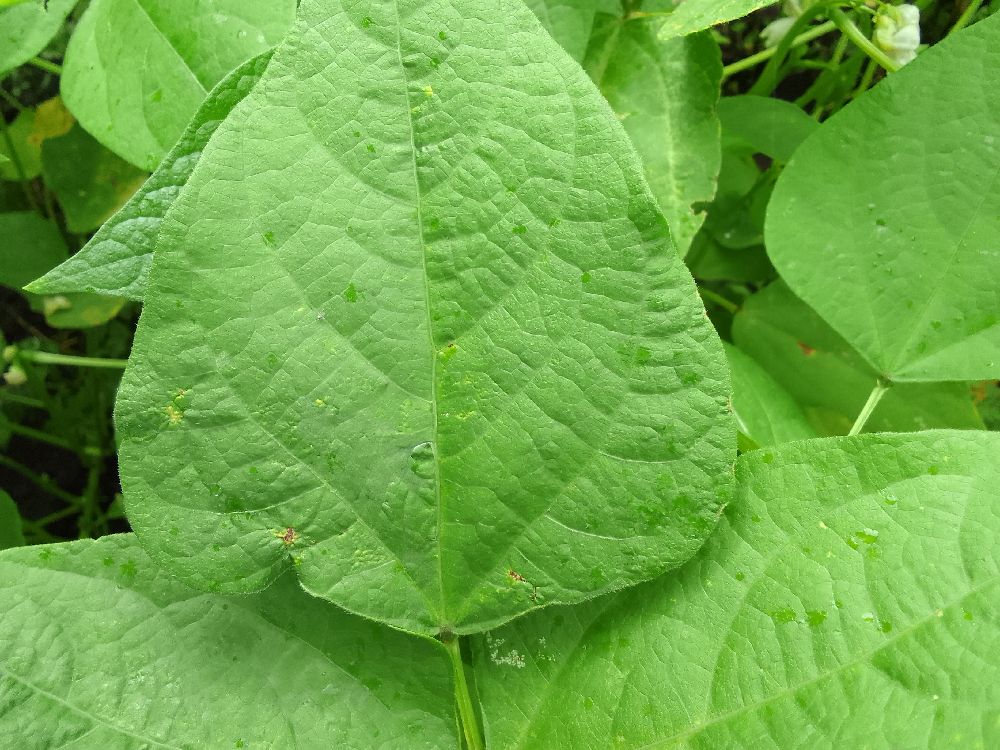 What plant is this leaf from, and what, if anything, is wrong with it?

common bean, healthy
